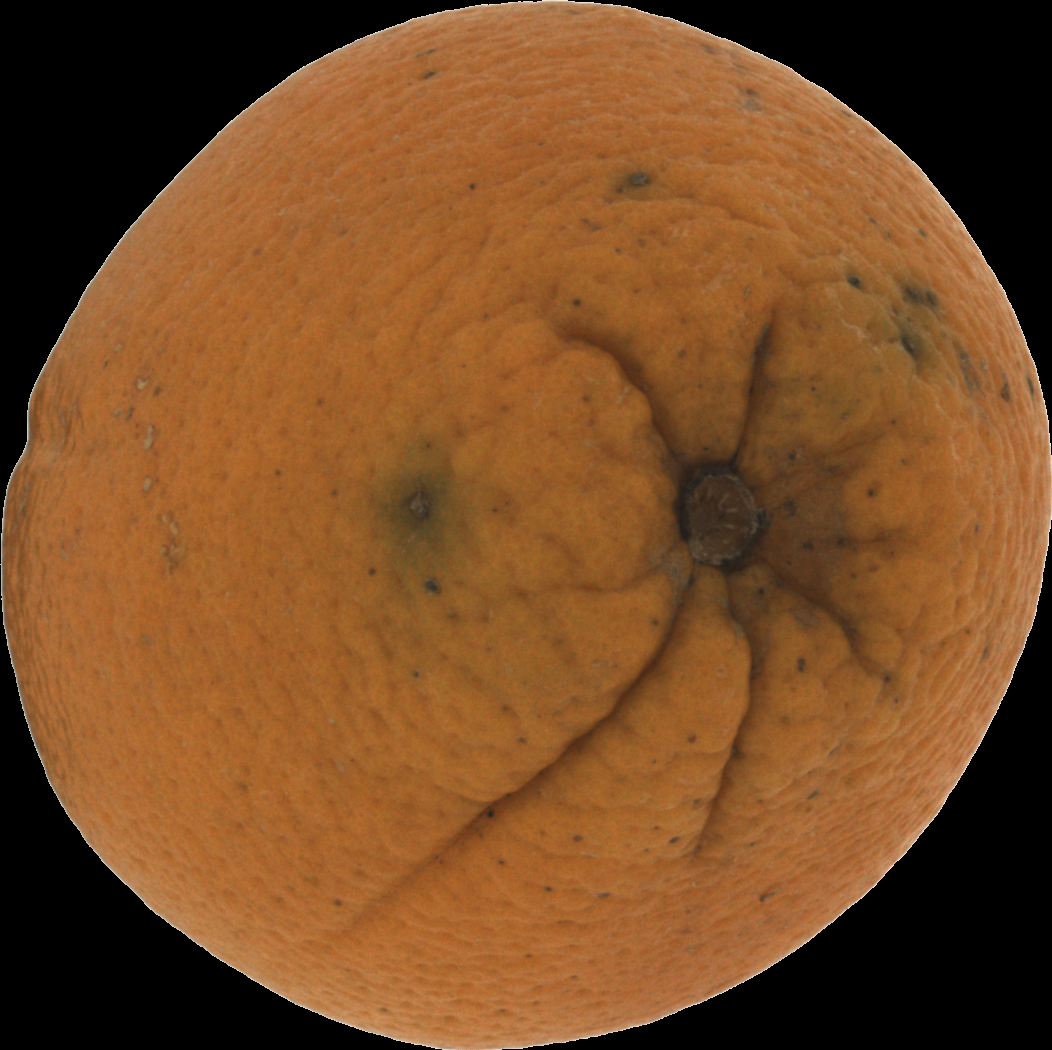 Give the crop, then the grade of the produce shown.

orange, bad
